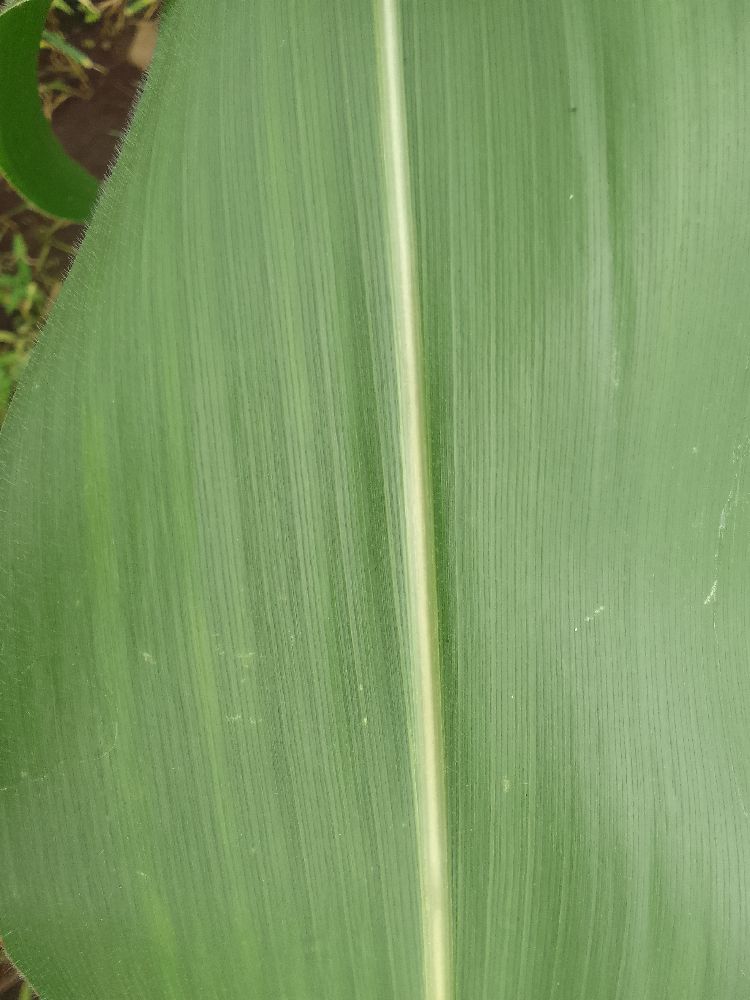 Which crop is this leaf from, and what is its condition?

maize, healthy
